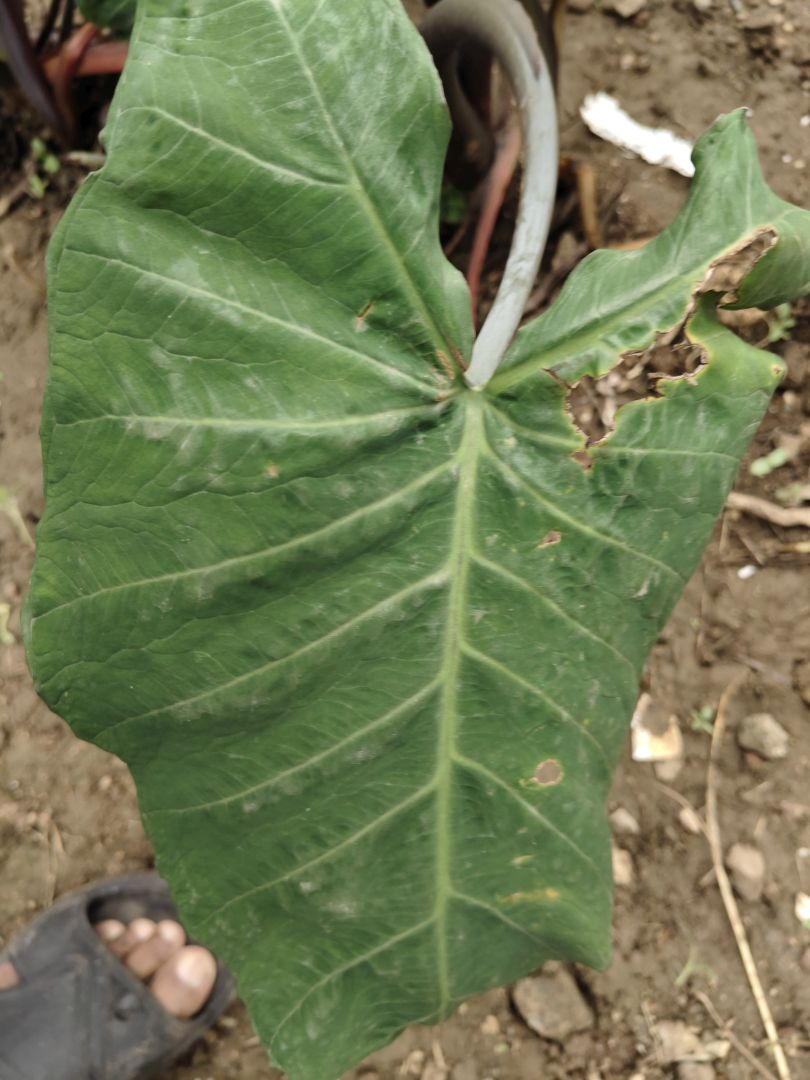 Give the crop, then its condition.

taro, leaf blight
